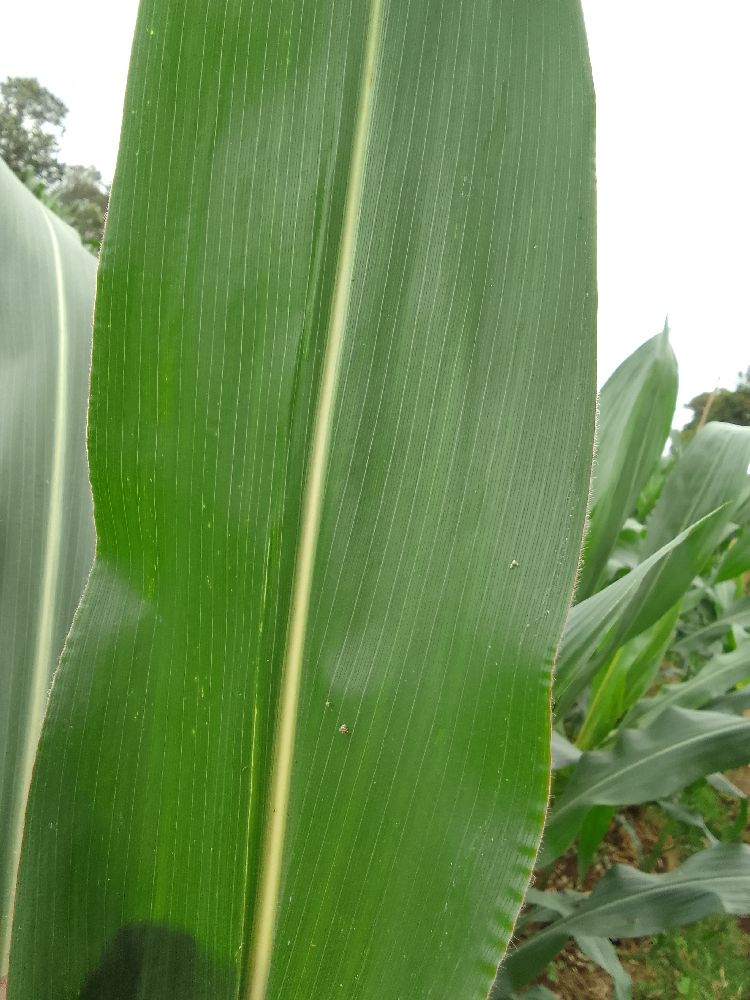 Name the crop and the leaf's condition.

maize, healthy
